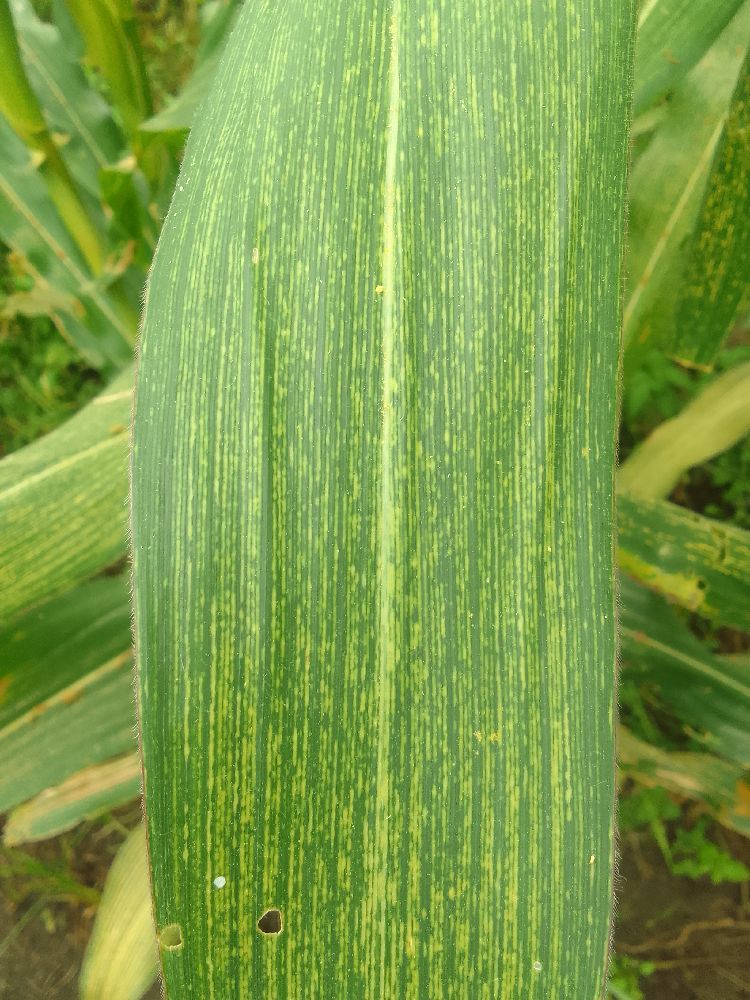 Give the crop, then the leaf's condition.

maize, maize streak virus
